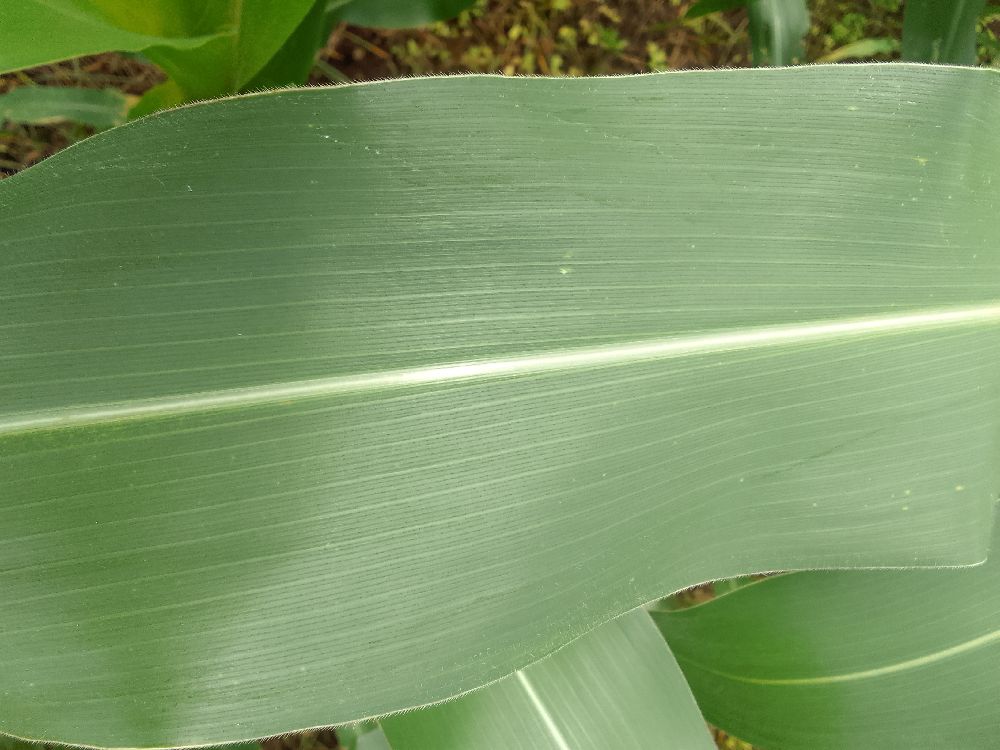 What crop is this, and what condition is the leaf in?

maize, healthy
